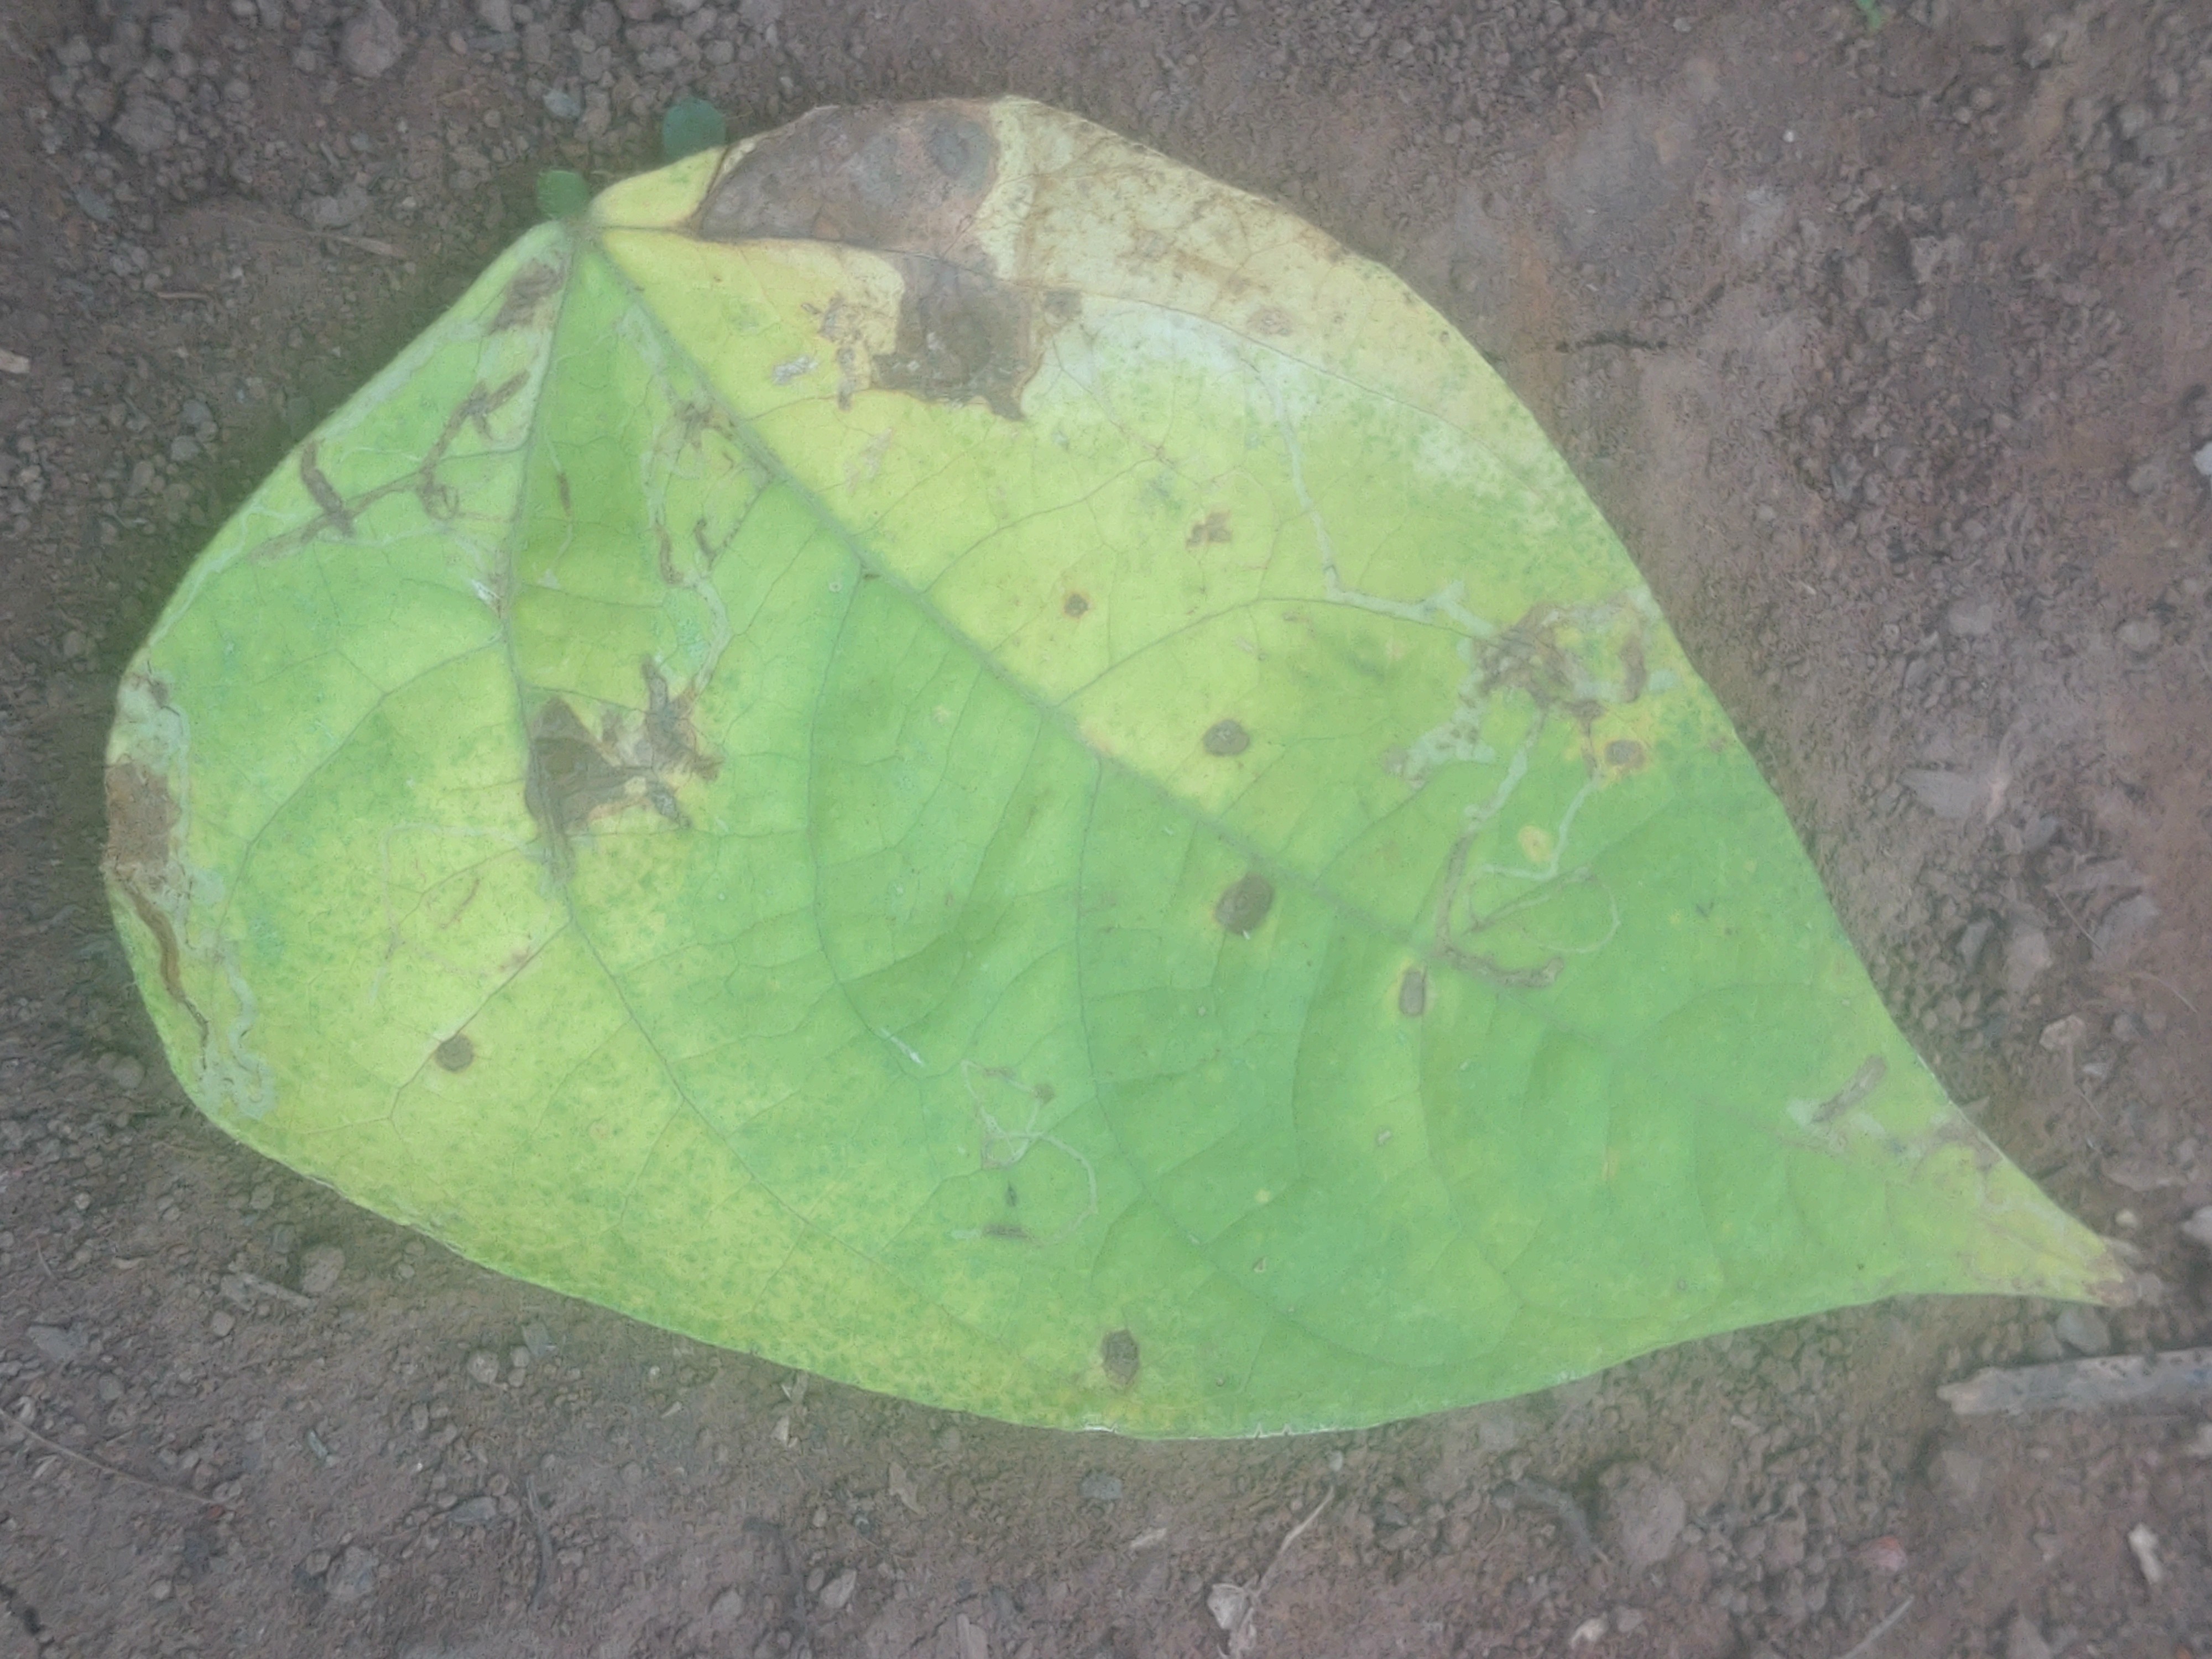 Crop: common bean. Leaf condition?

anthracnose
